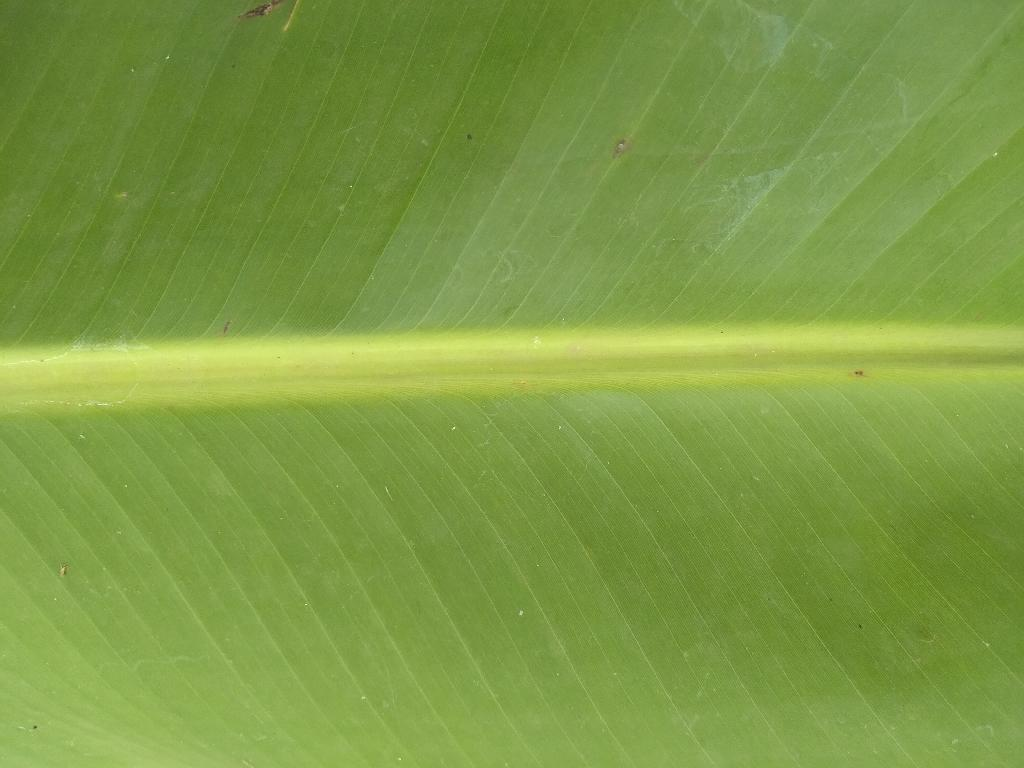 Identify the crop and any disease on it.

banana, healthy
